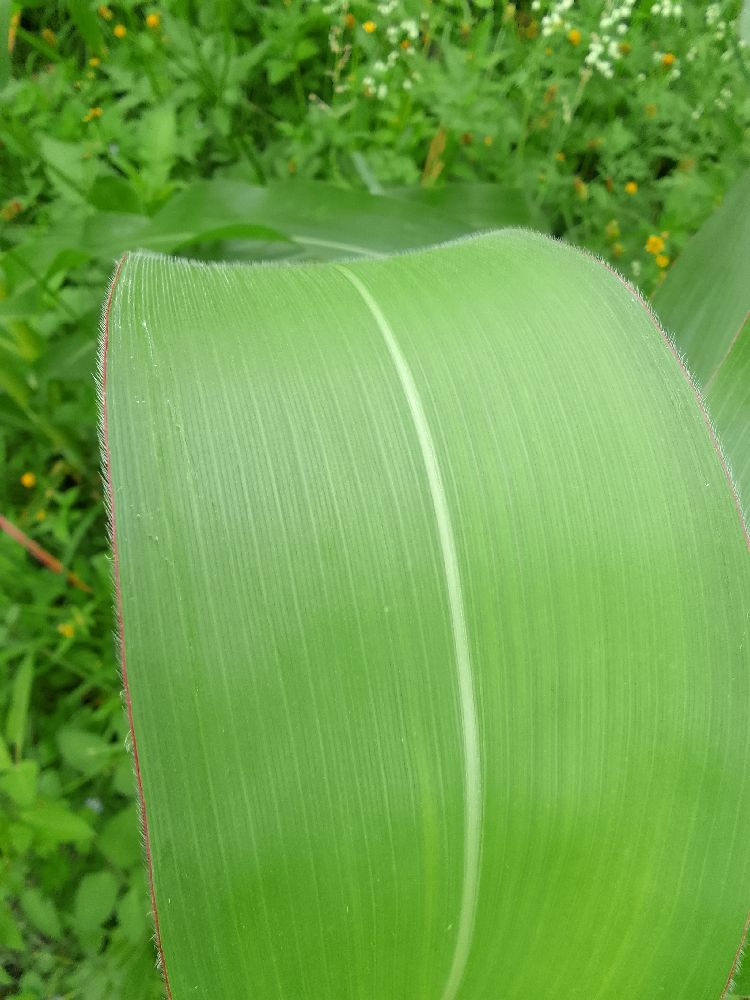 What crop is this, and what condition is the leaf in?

maize, healthy
